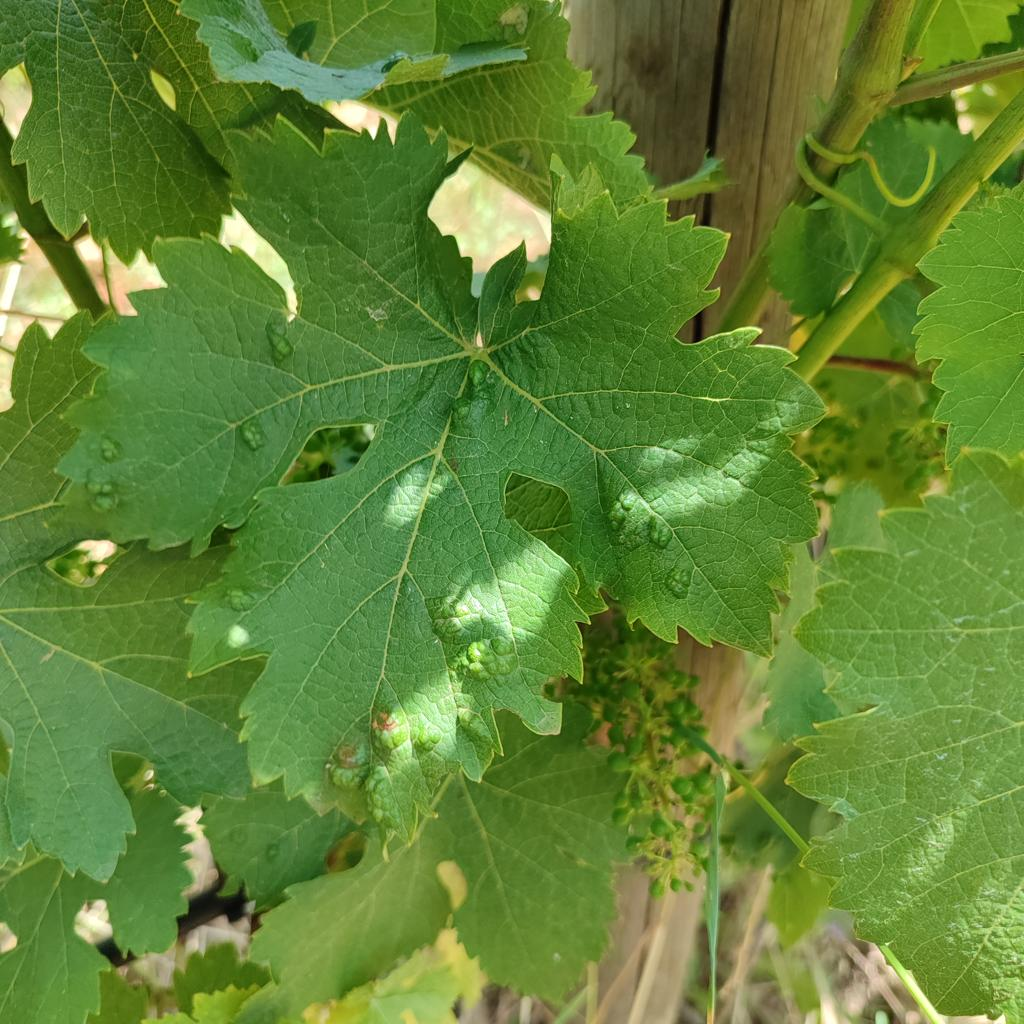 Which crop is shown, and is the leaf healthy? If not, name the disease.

grapevine, erineum mite
